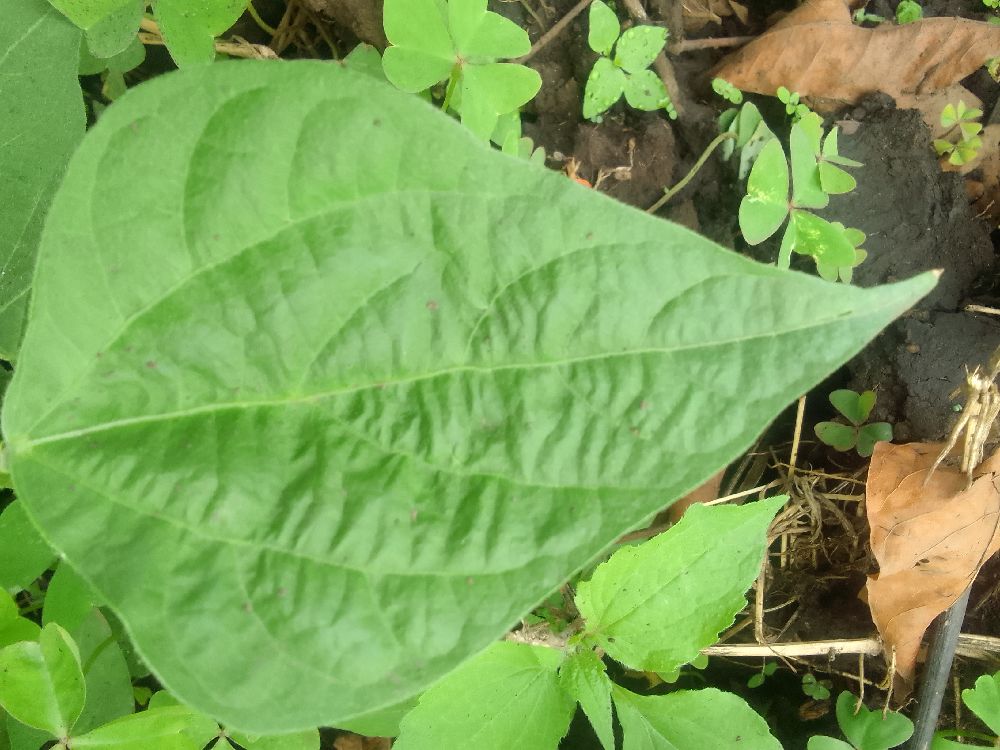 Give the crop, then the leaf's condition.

common bean, healthy
